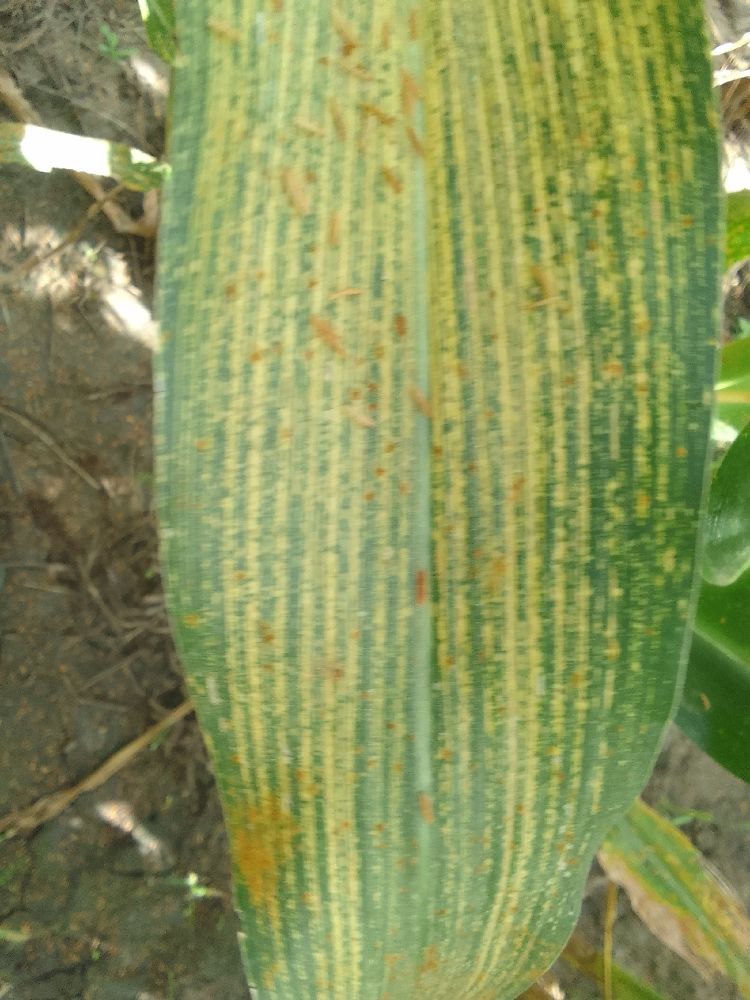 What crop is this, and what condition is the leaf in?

maize, maize streak virus
